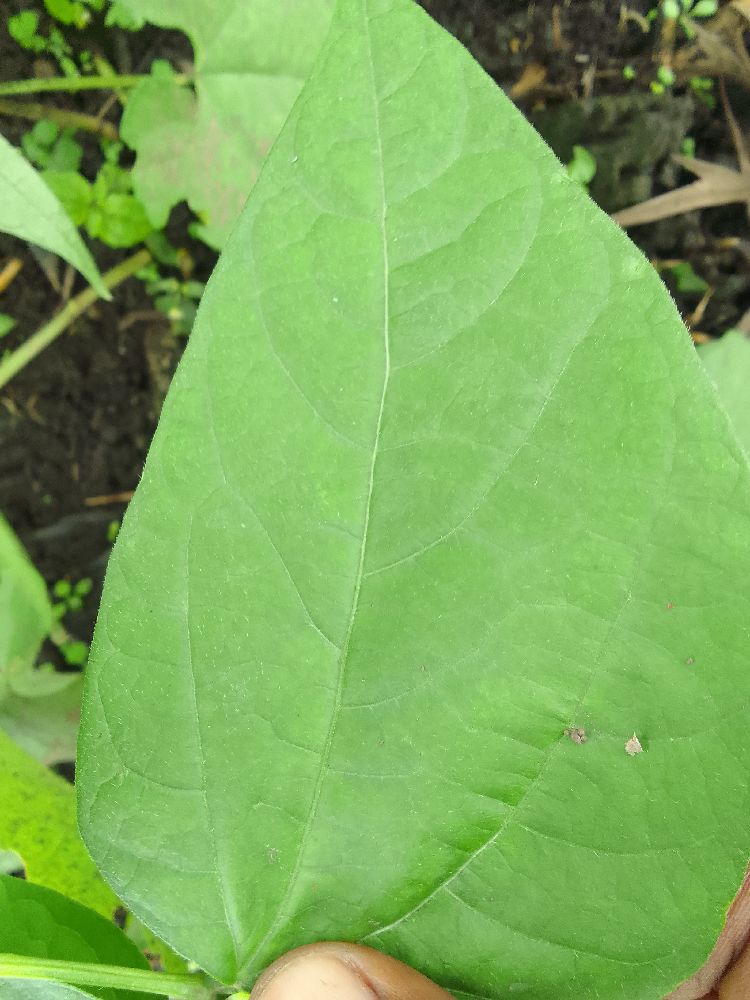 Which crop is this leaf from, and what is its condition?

common bean, healthy
